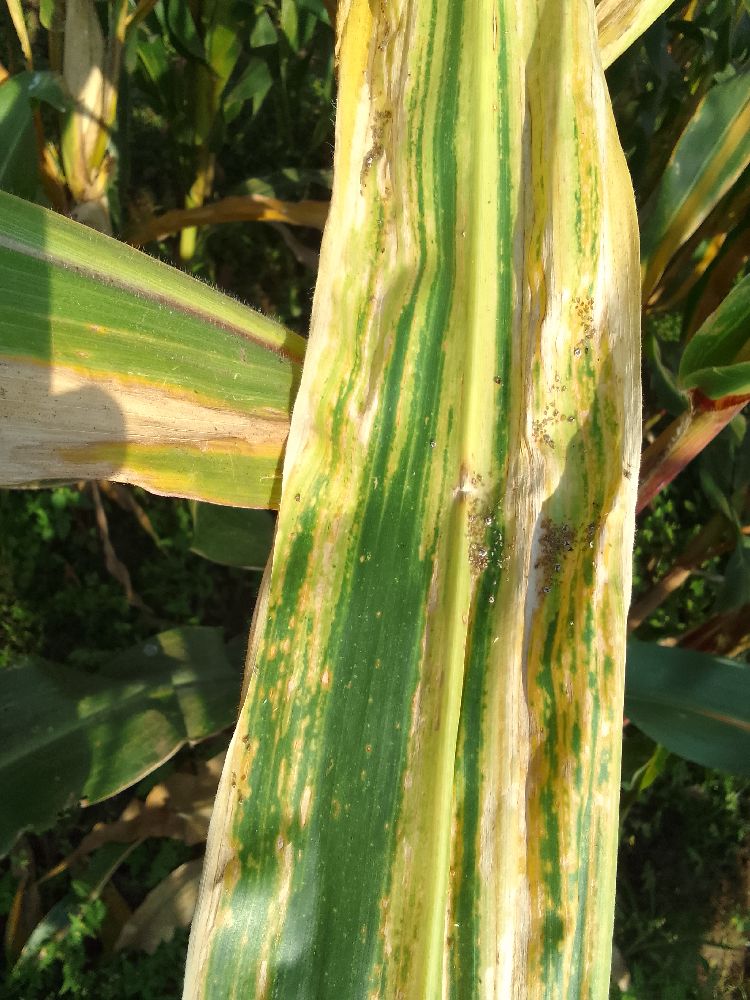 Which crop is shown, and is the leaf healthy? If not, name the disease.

maize, maize lethal necrosis
